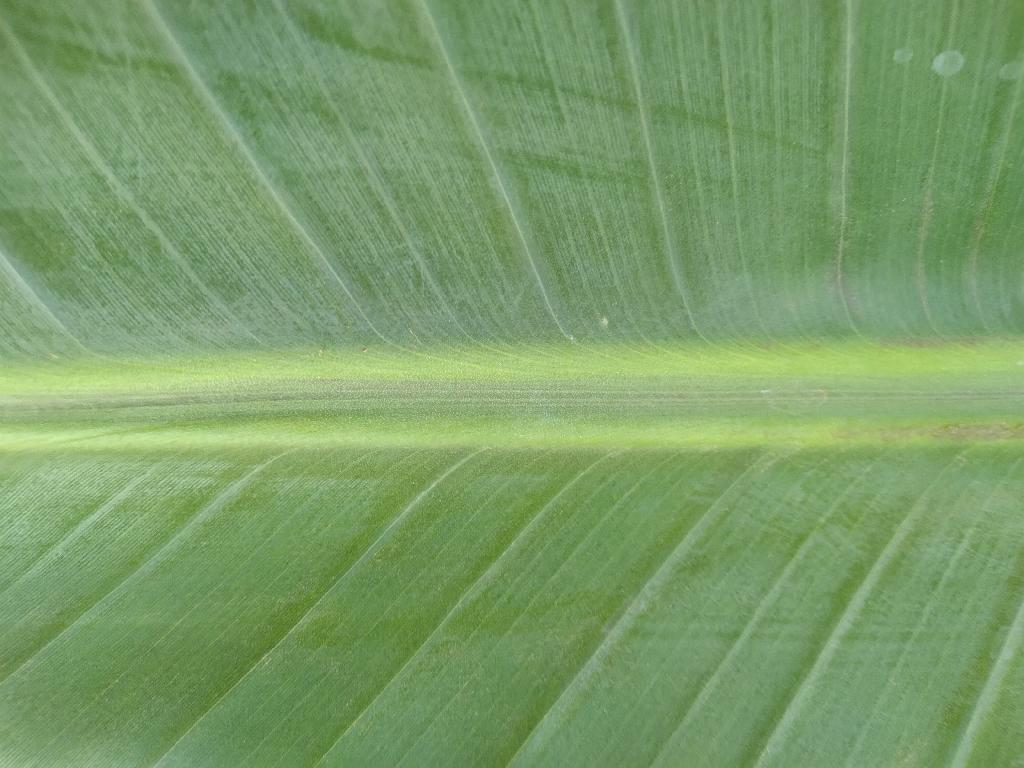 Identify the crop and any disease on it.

banana, healthy
